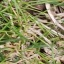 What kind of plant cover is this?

grass
